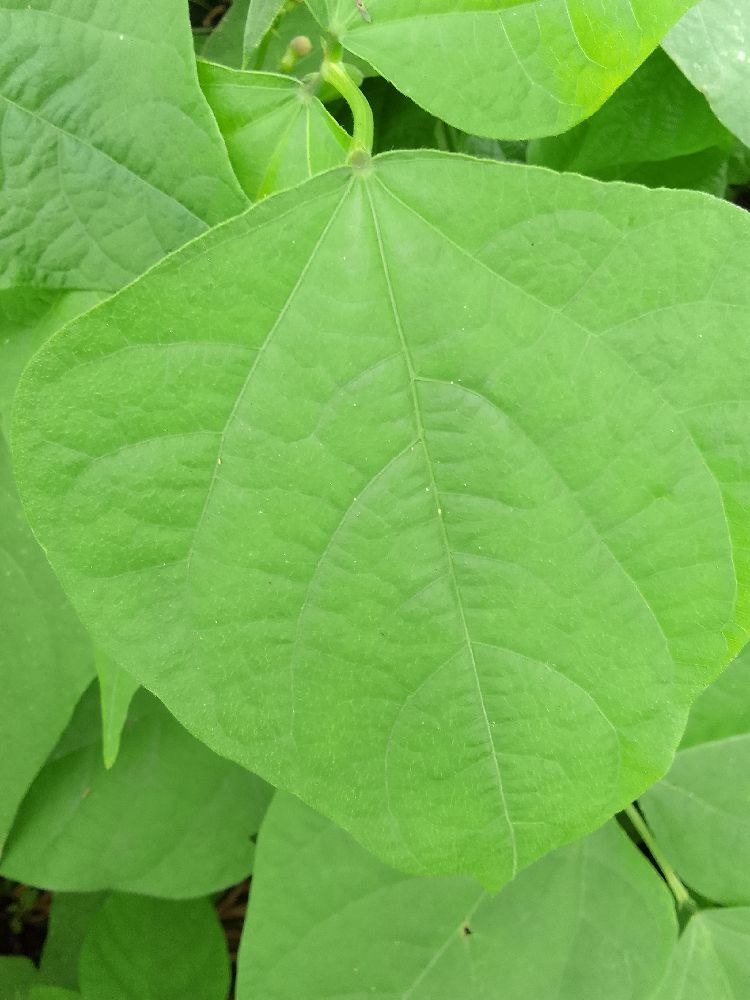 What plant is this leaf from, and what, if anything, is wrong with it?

common bean, healthy
